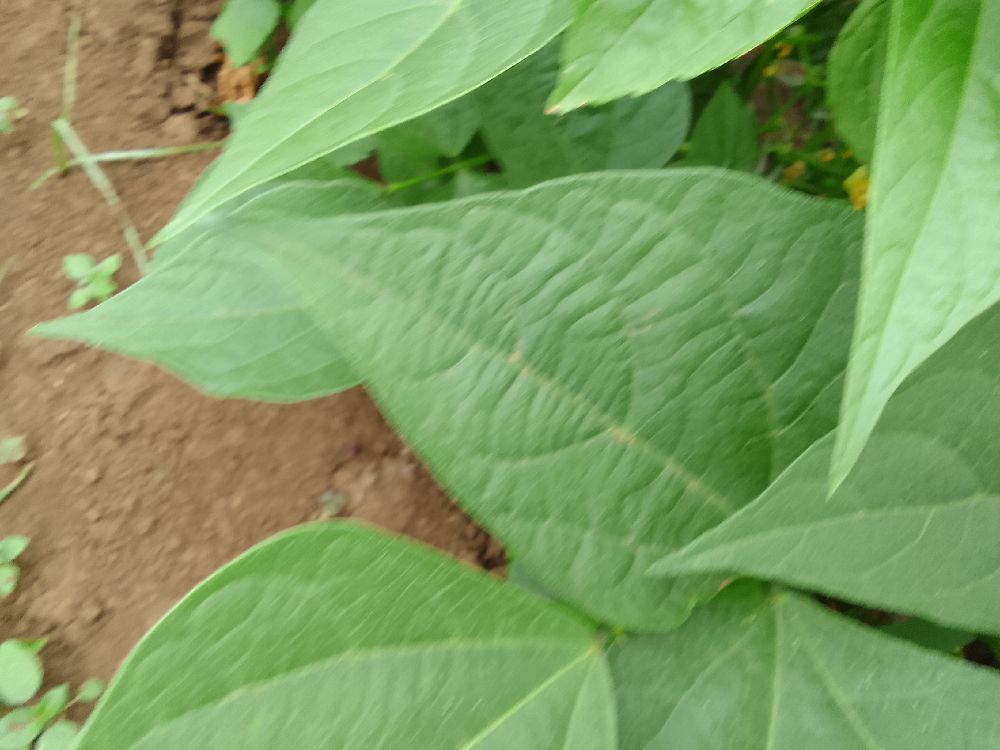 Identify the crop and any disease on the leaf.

common bean, healthy
